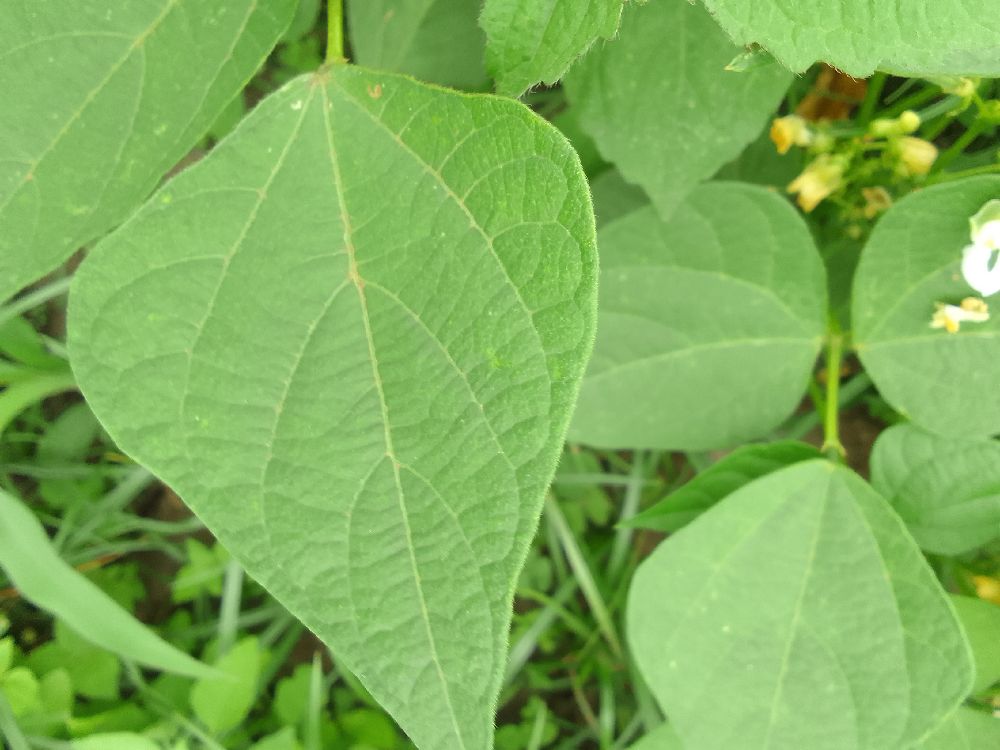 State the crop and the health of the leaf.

common bean, healthy
